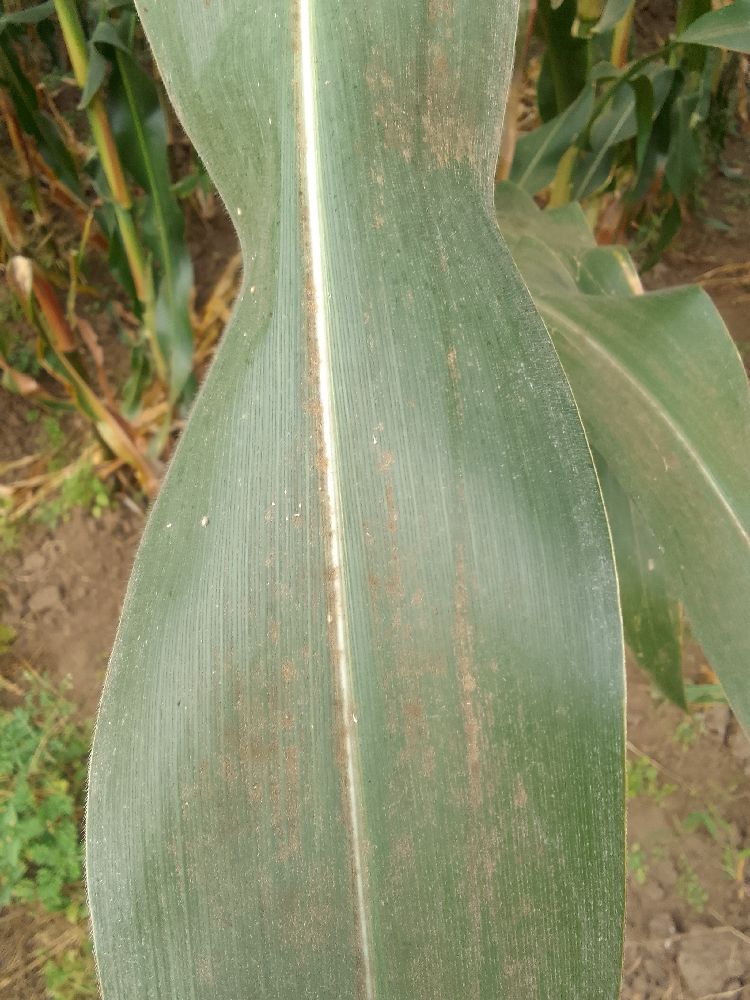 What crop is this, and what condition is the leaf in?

maize, healthy
